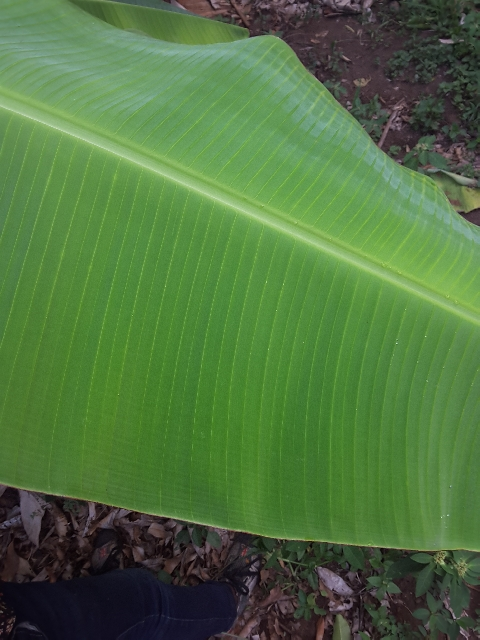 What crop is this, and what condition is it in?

banana, healthy
